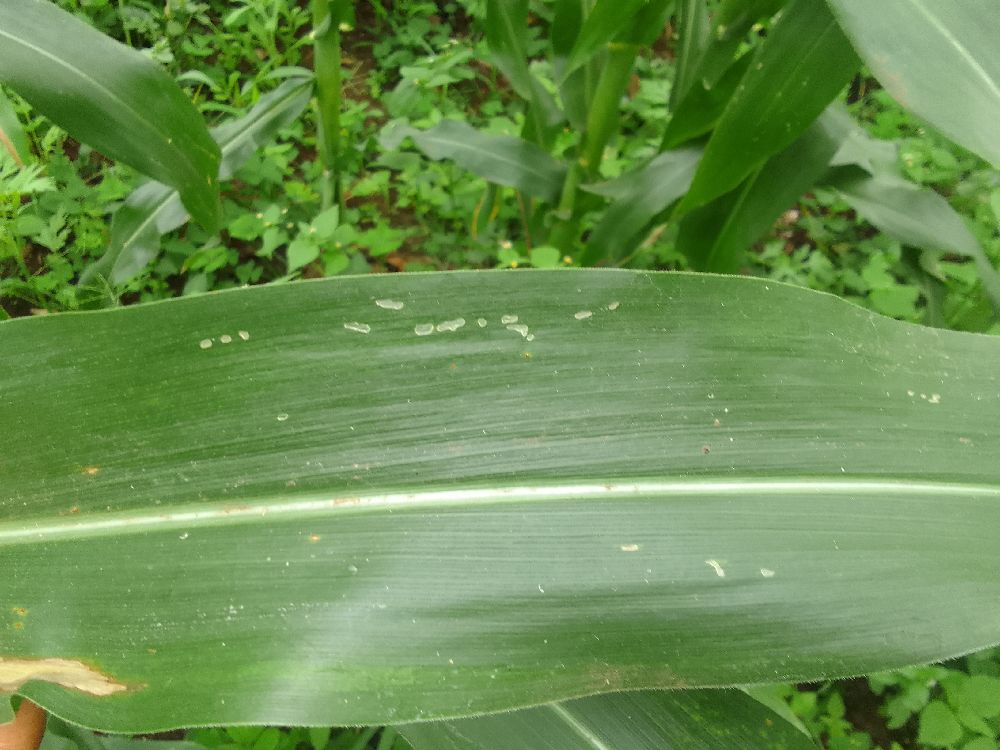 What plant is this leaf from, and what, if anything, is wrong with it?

maize, healthy
